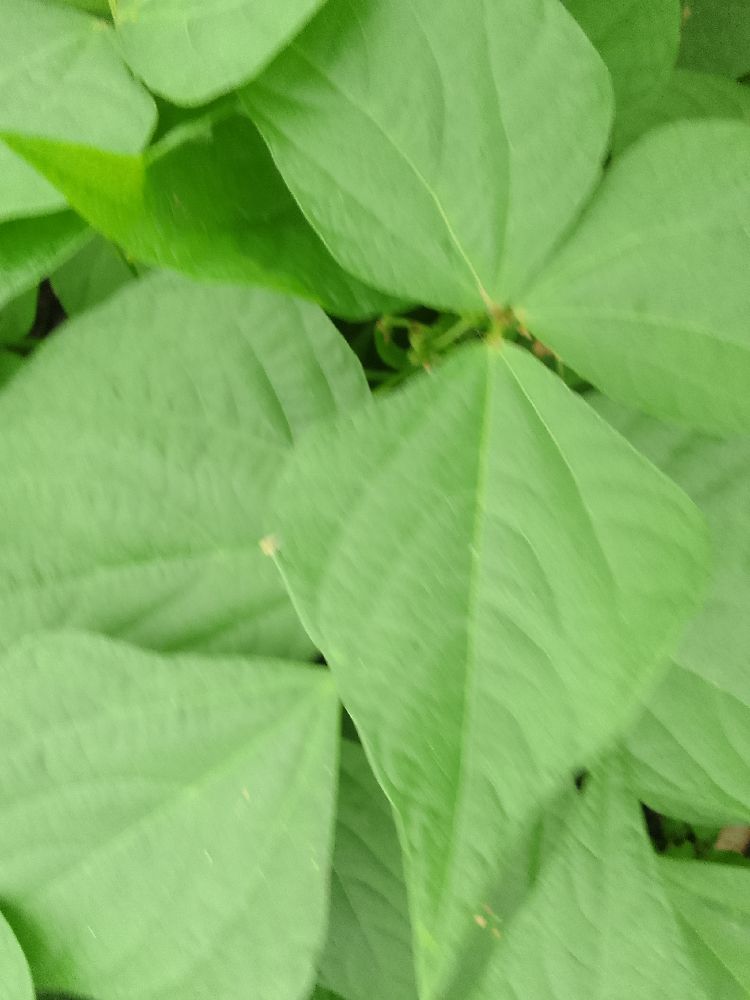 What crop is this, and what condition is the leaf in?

common bean, healthy
